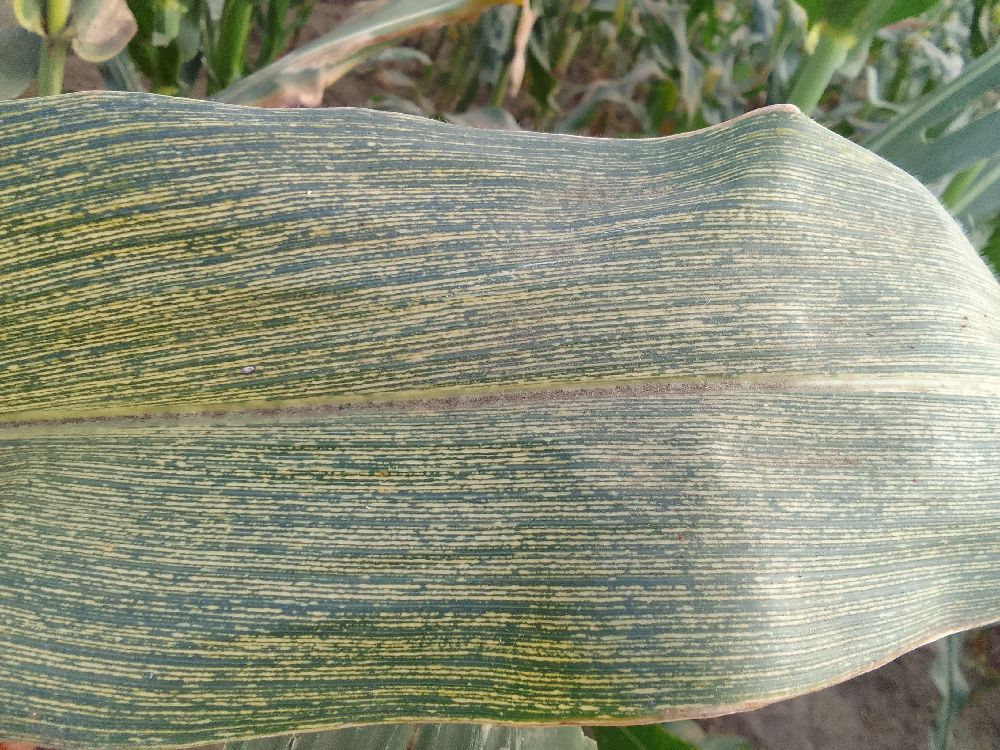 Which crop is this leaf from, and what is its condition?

maize, maize streak virus
